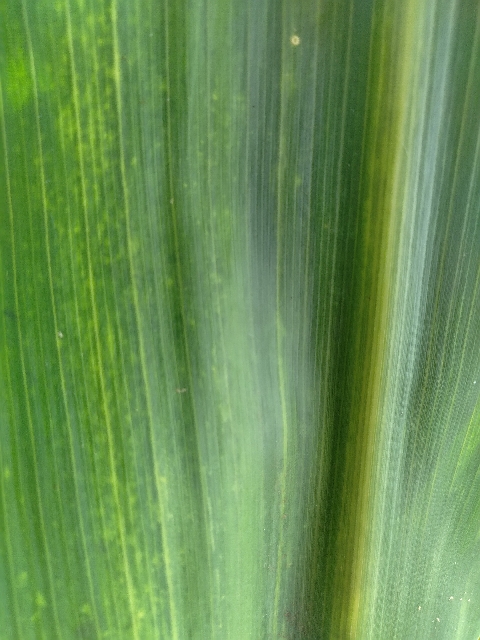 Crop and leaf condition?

maize, maize lethal necrosis
